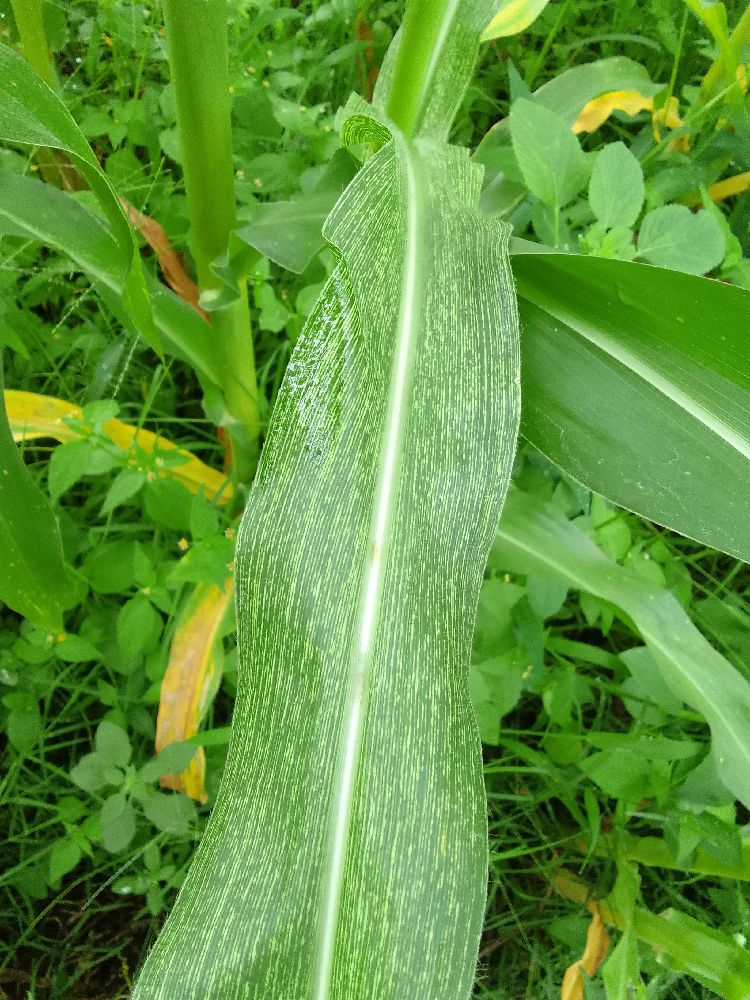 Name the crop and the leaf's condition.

maize, maize streak virus
